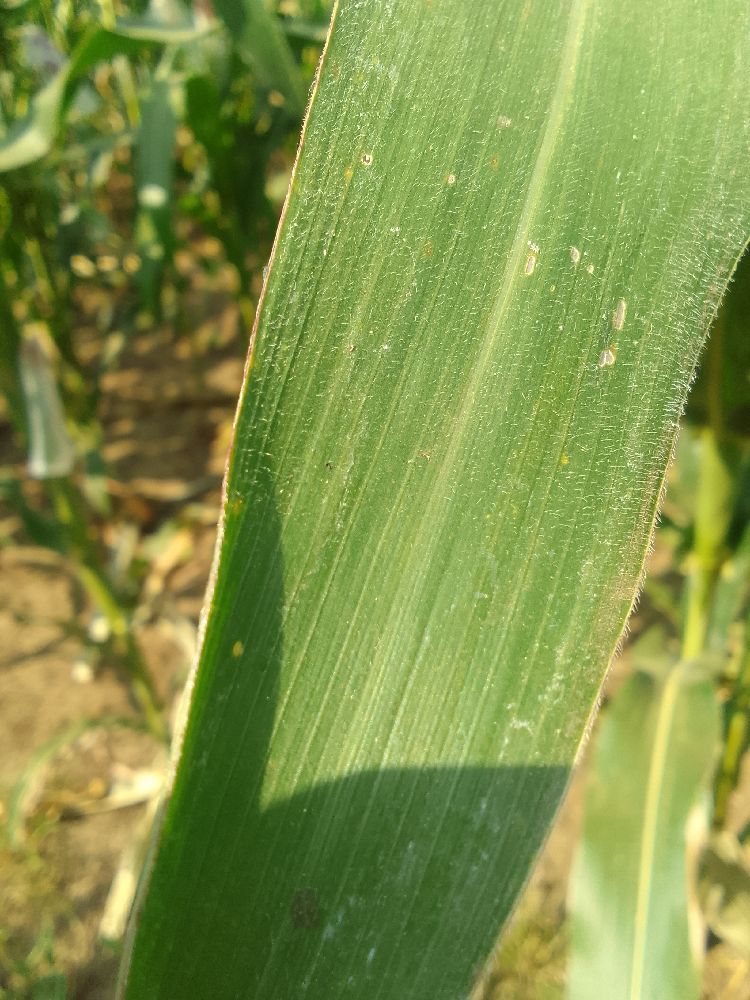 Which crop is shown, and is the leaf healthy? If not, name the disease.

maize, healthy
